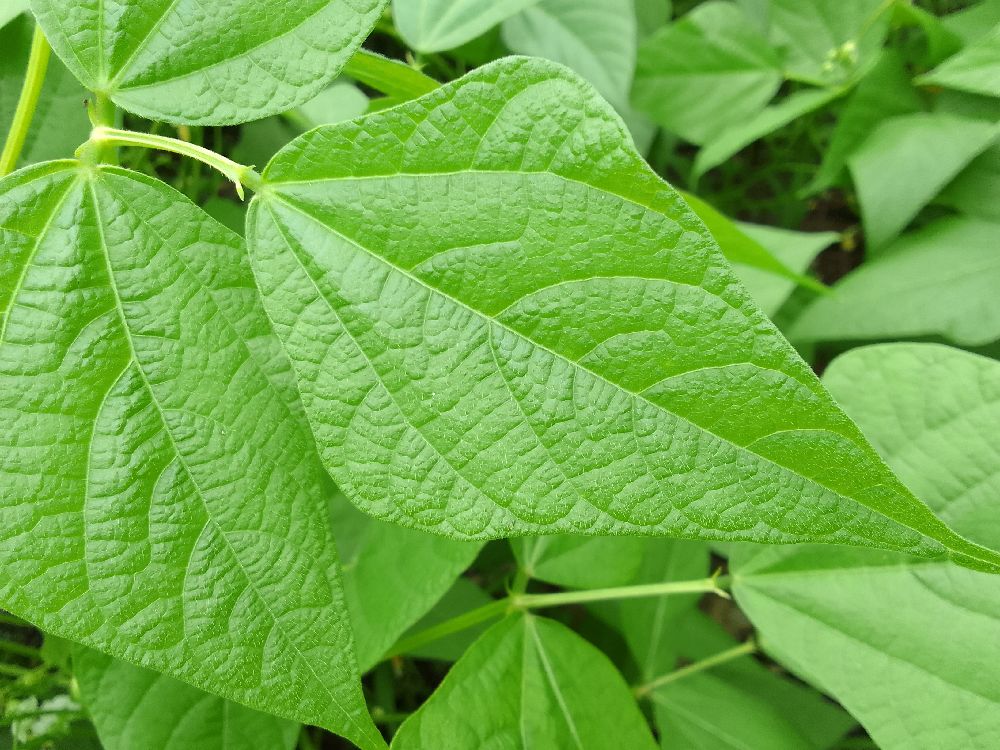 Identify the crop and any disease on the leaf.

common bean, healthy
